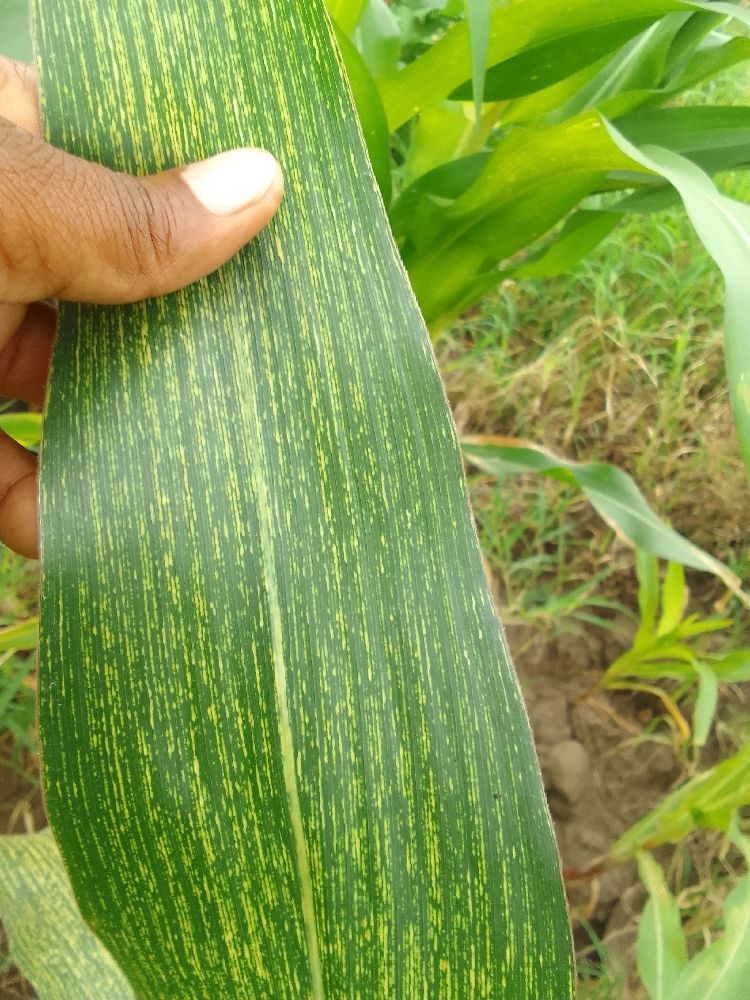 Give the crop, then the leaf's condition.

maize, maize streak virus
